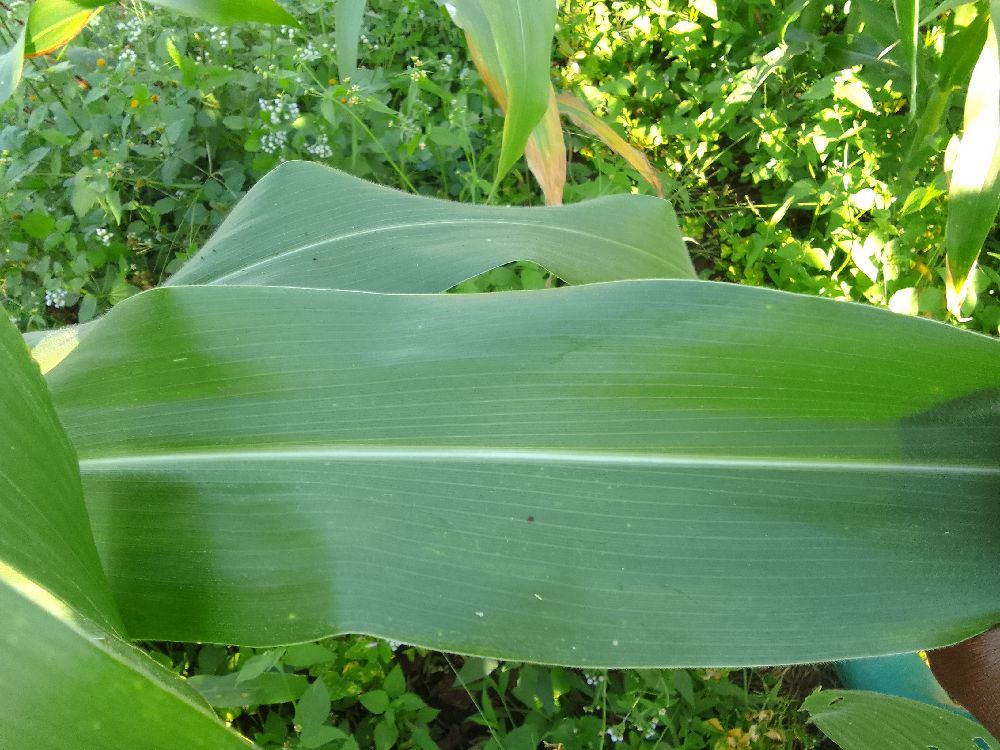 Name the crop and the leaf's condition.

maize, healthy
